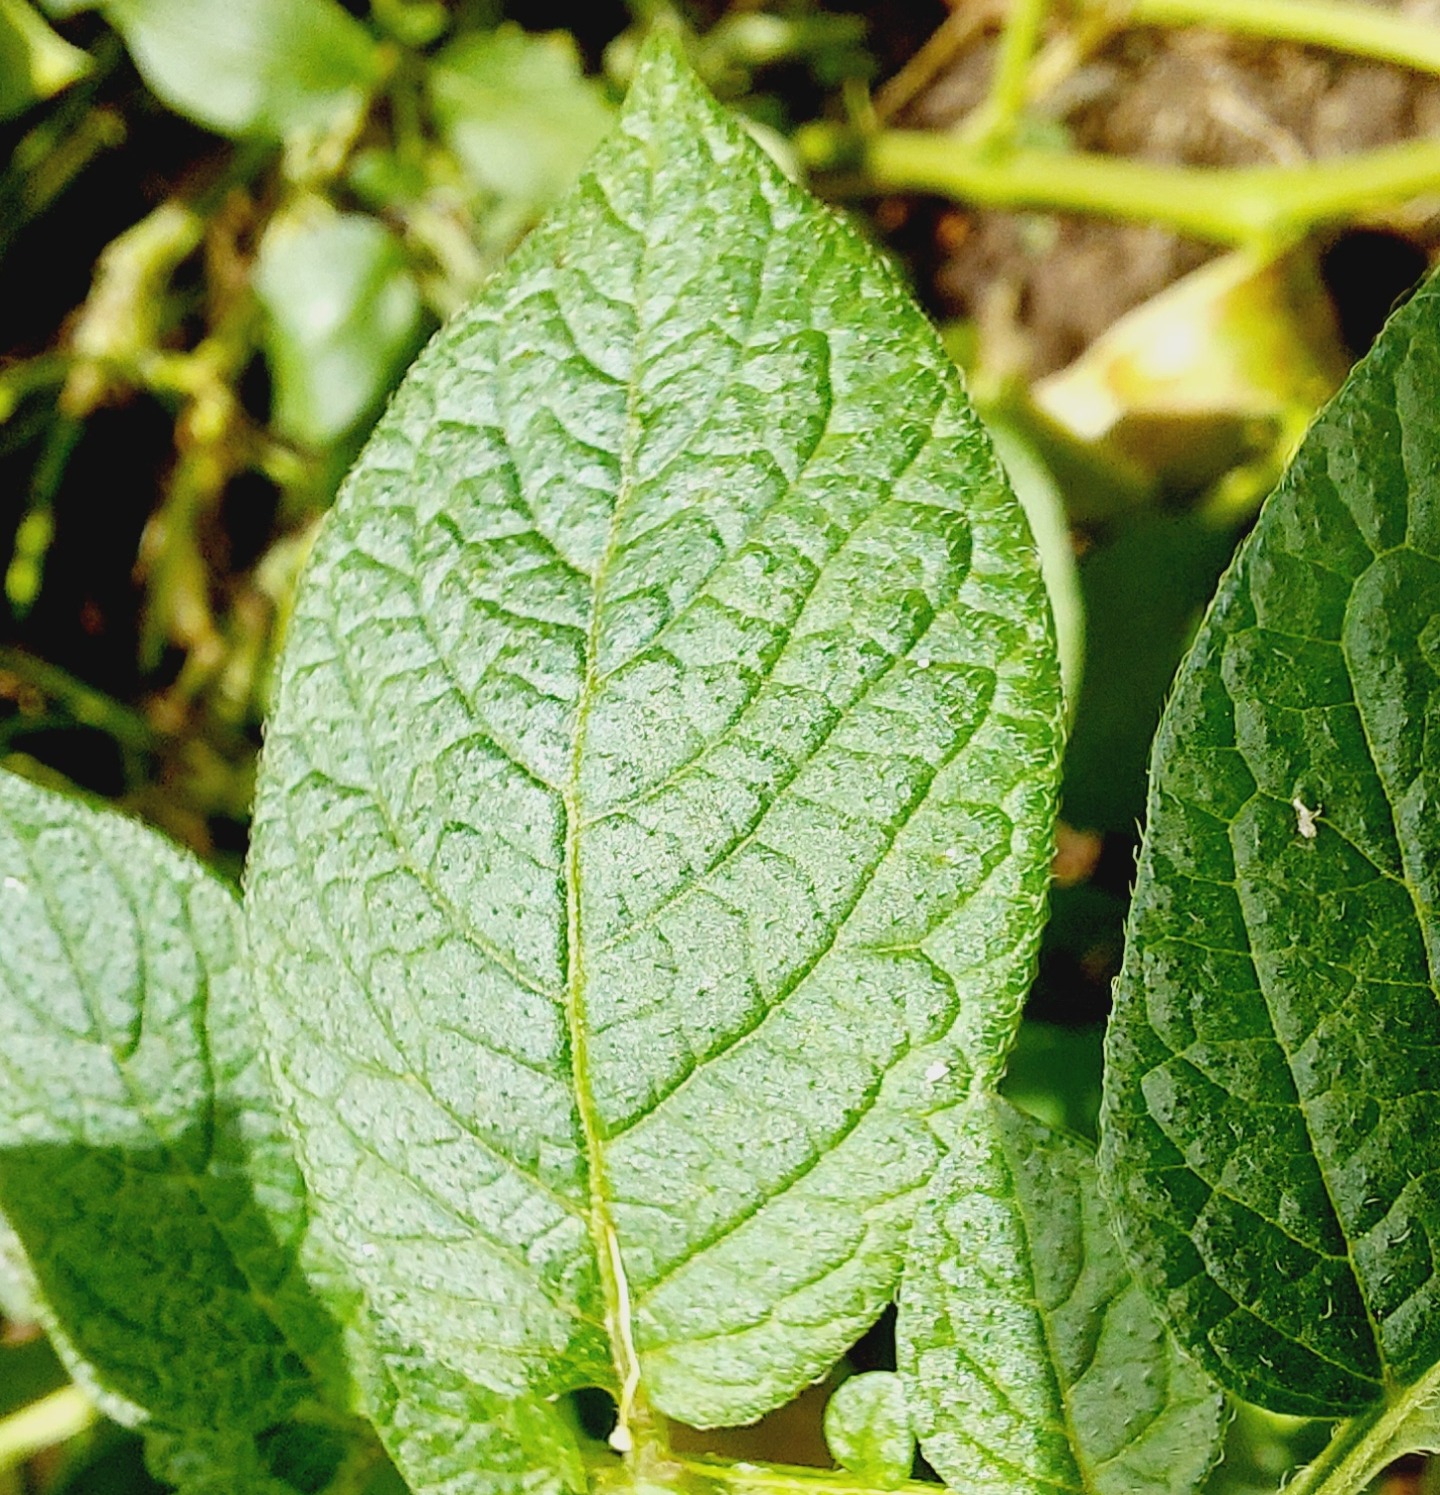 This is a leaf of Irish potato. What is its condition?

healthy
